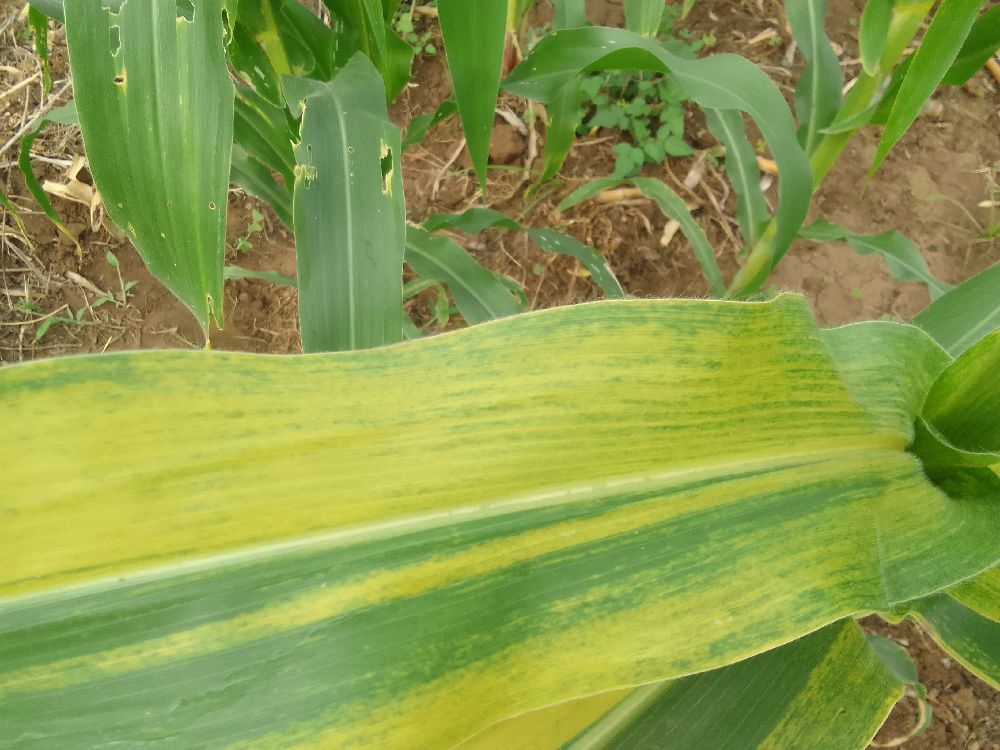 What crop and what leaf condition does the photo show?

maize, maize lethal necrosis
